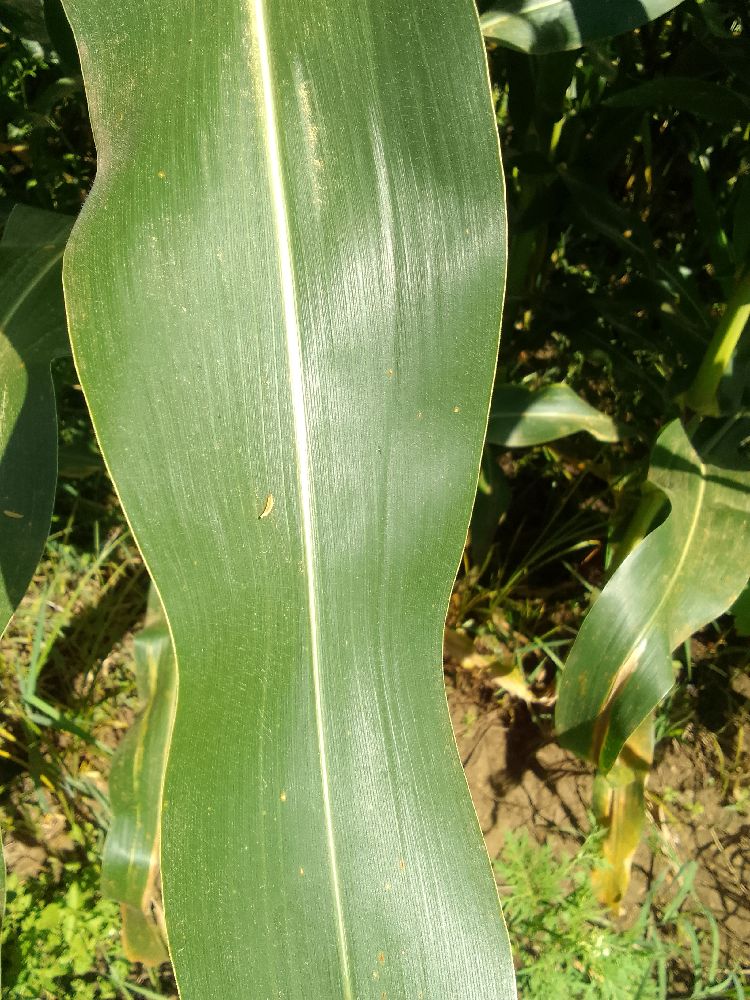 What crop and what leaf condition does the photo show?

maize, healthy
